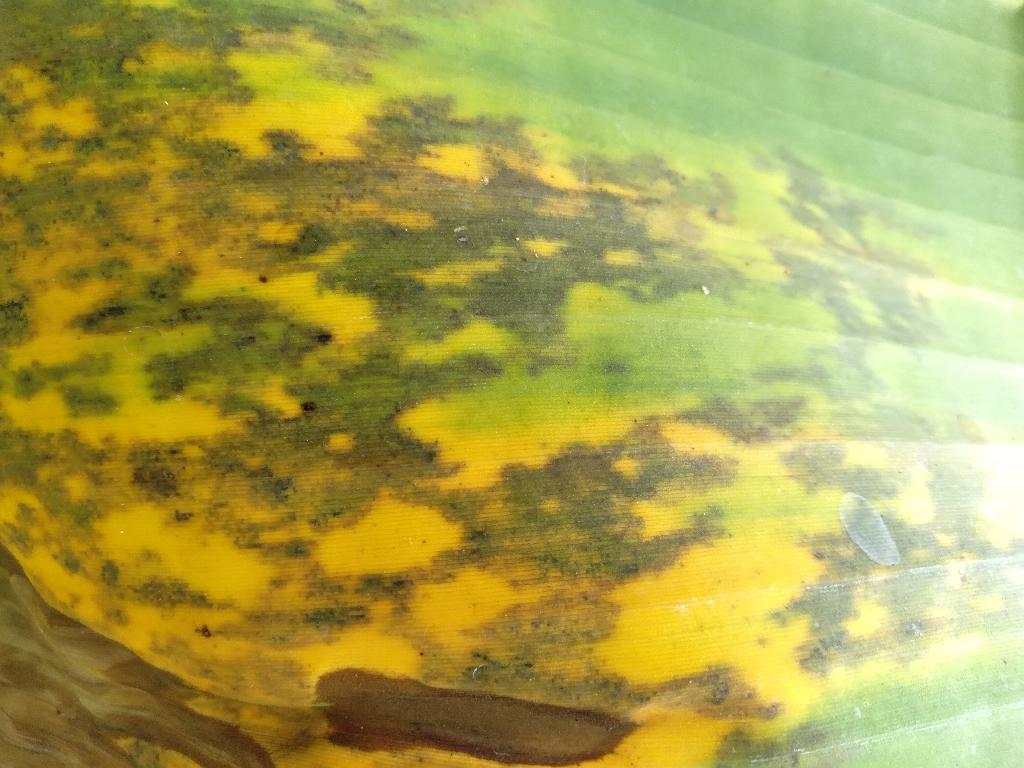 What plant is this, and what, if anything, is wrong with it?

banana, black sigatoka
